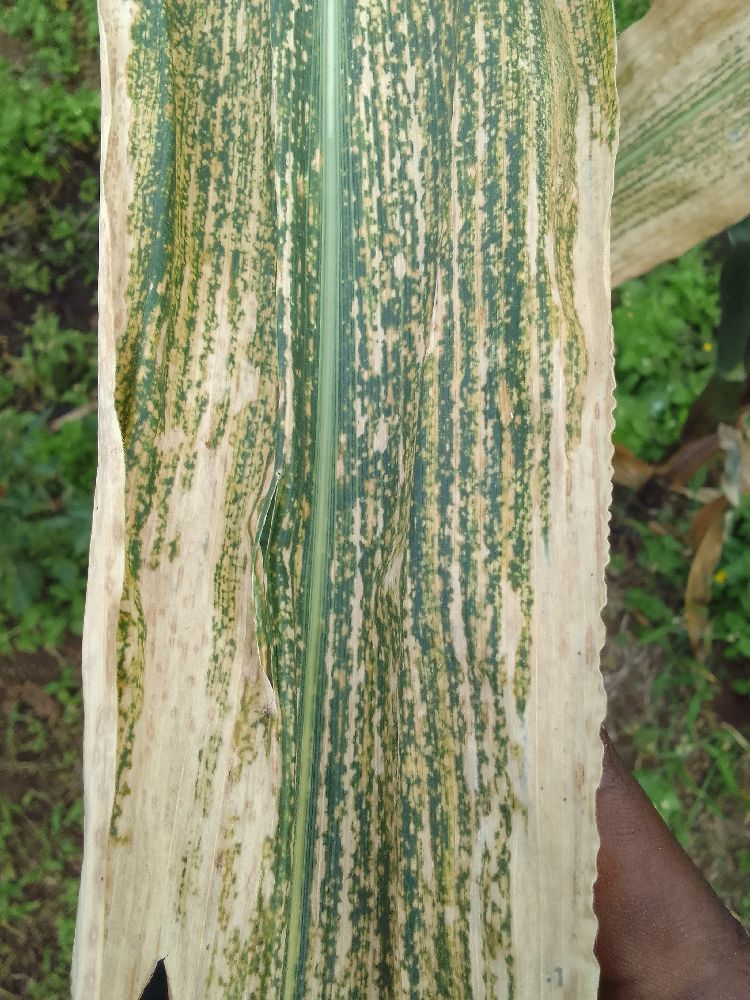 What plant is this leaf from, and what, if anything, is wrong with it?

maize, maize lethal necrosis
